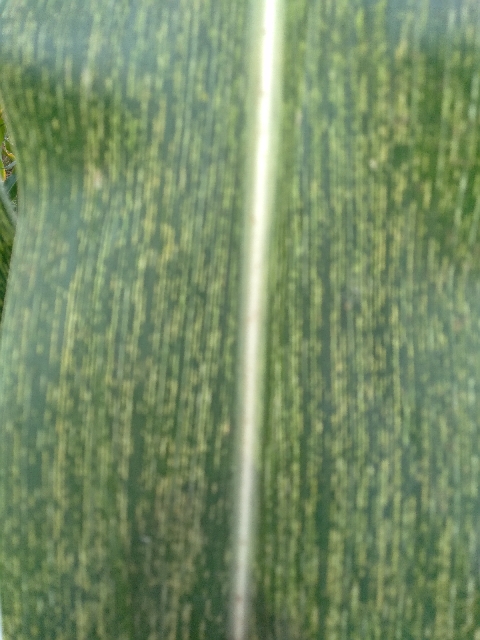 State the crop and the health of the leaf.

maize, maize streak virus
